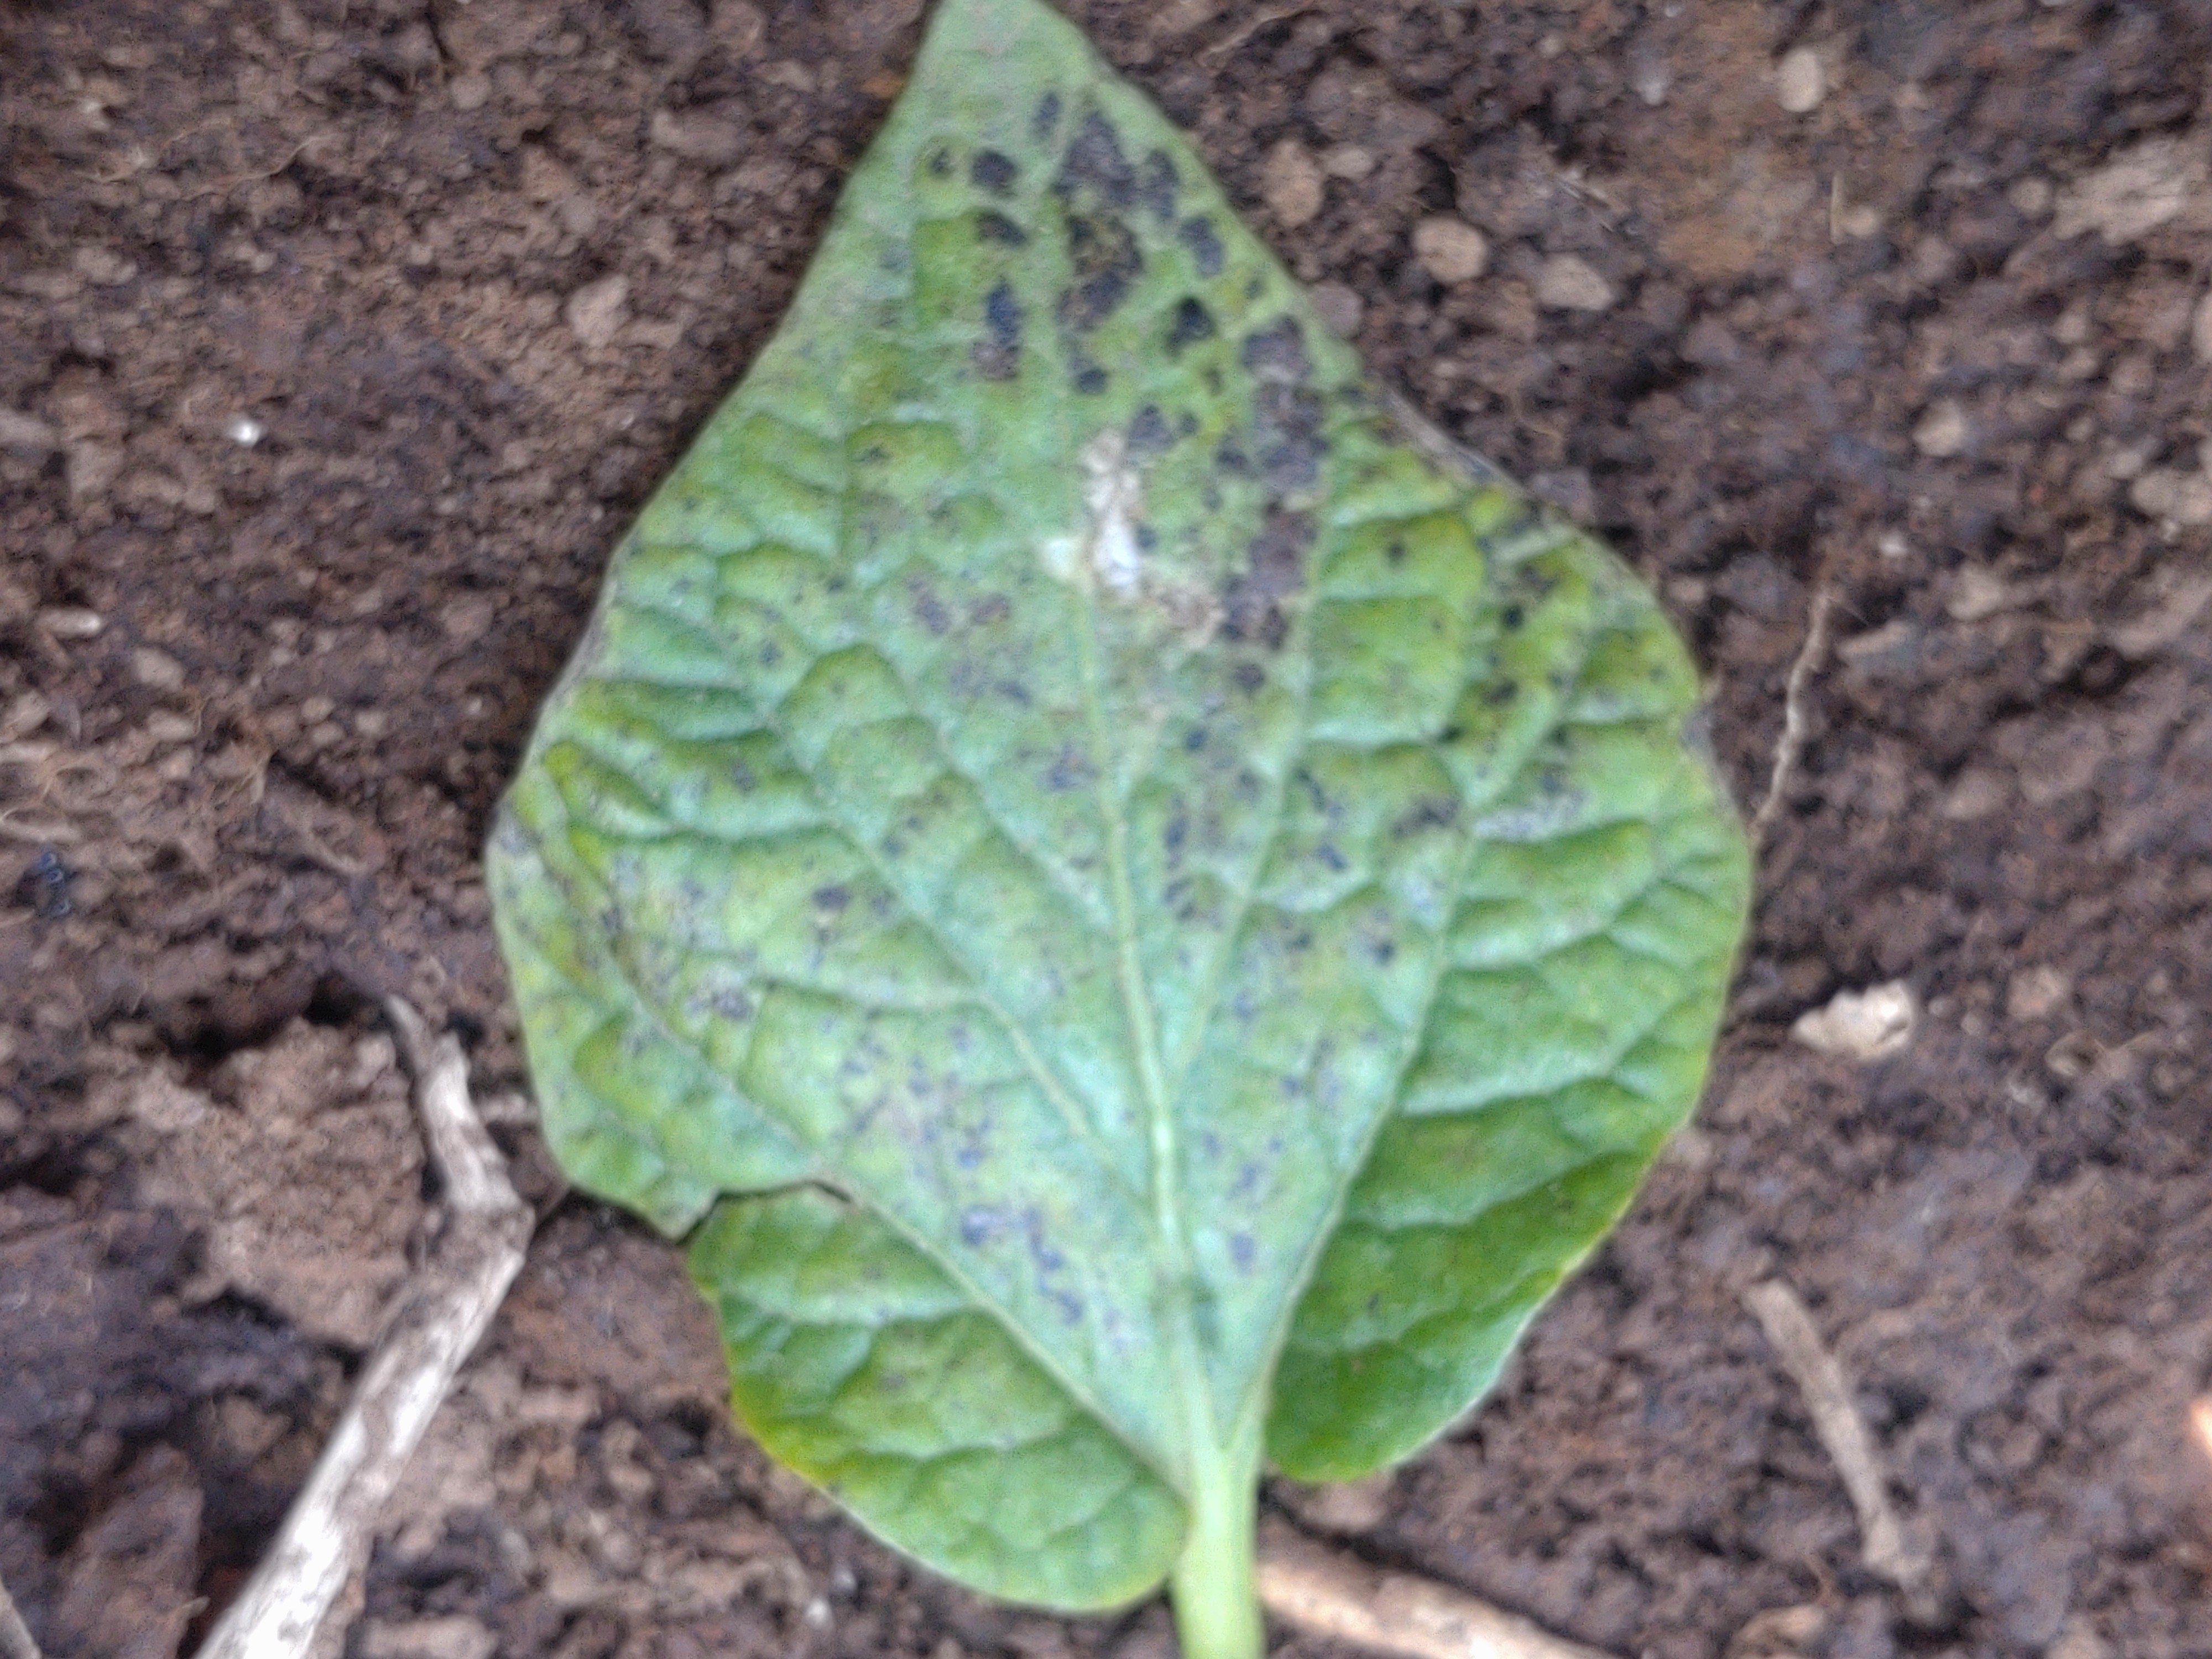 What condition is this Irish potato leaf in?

late blight
